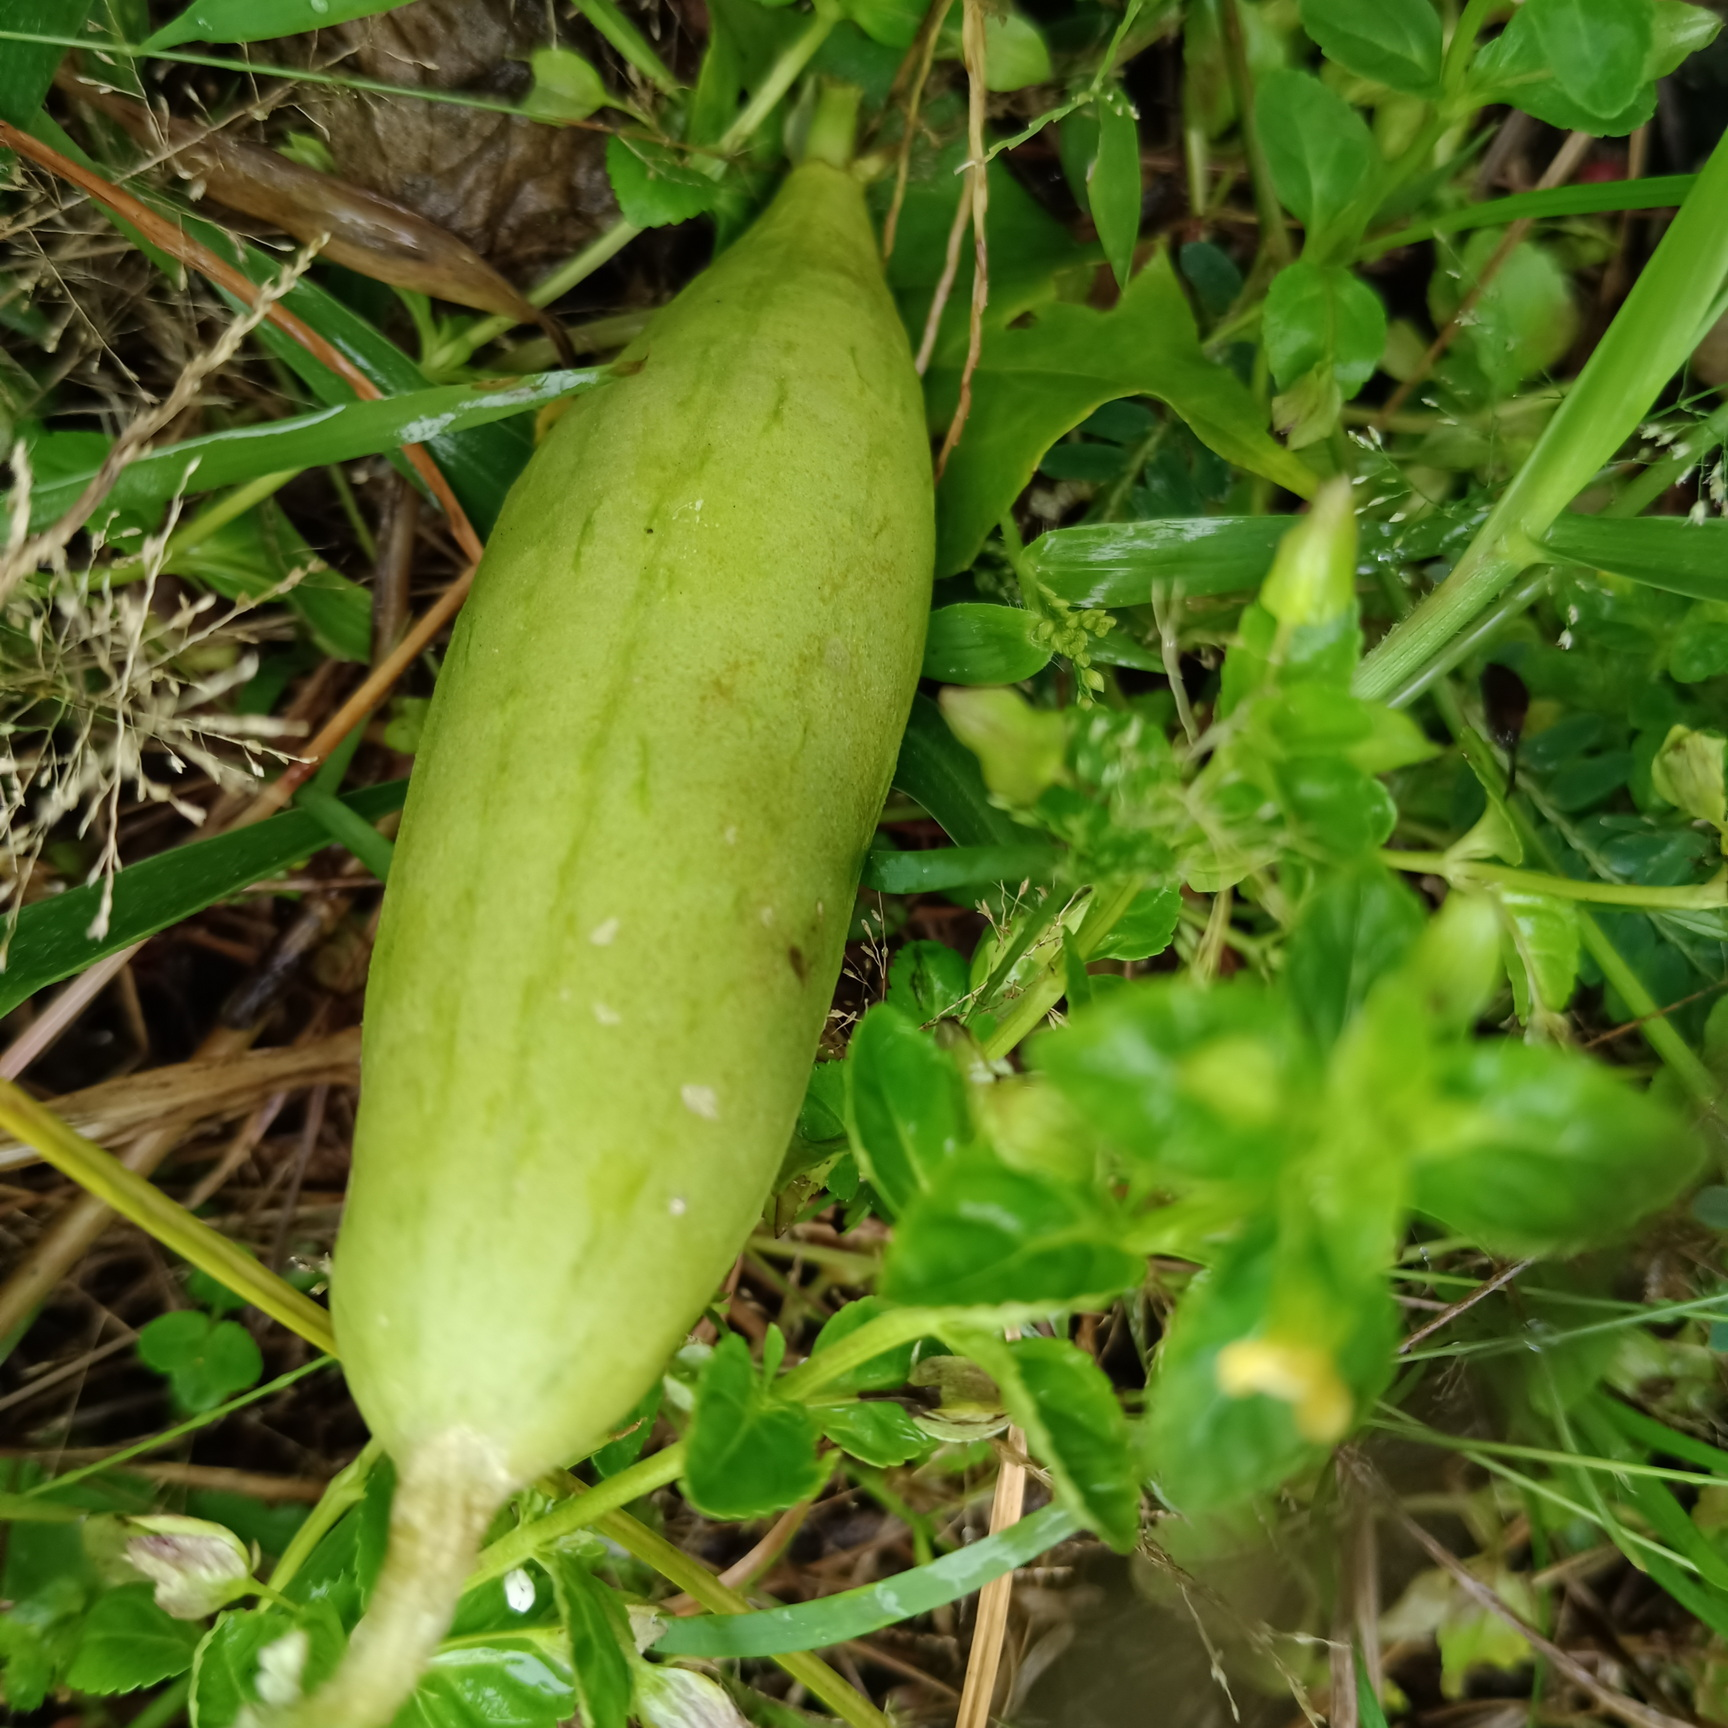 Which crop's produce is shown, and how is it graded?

luffa, fresh
